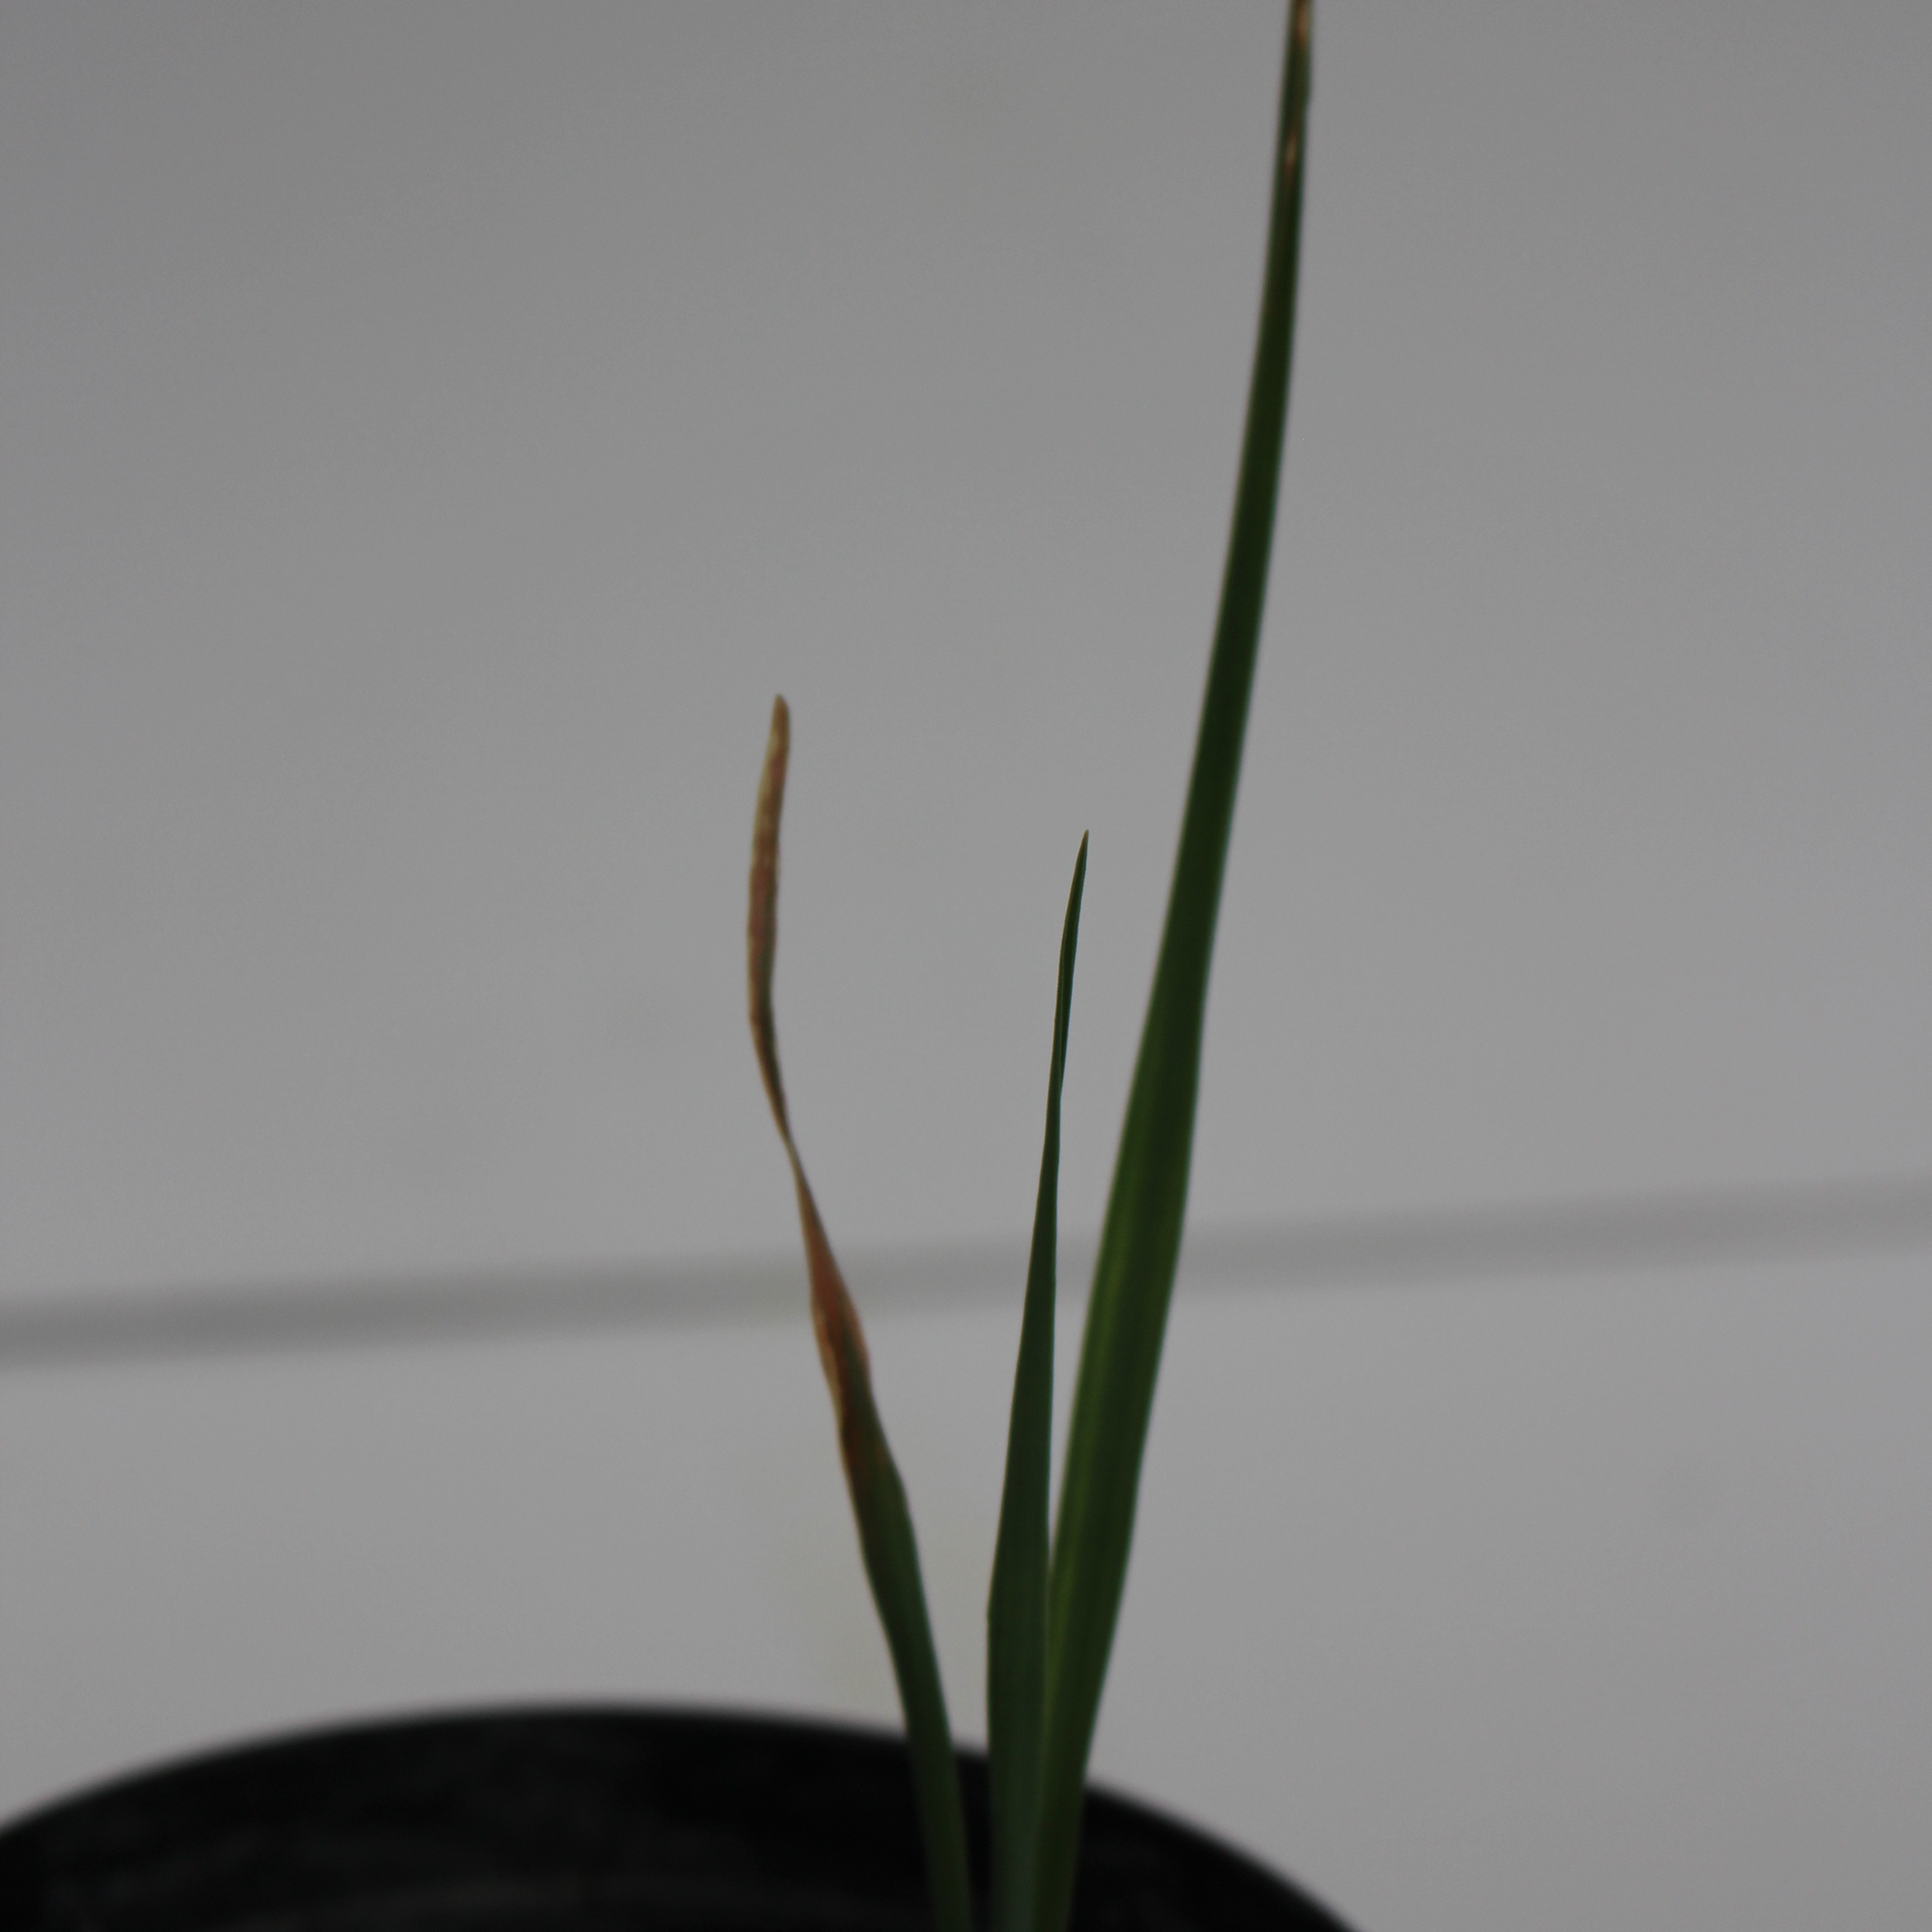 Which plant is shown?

Avena sterilis
